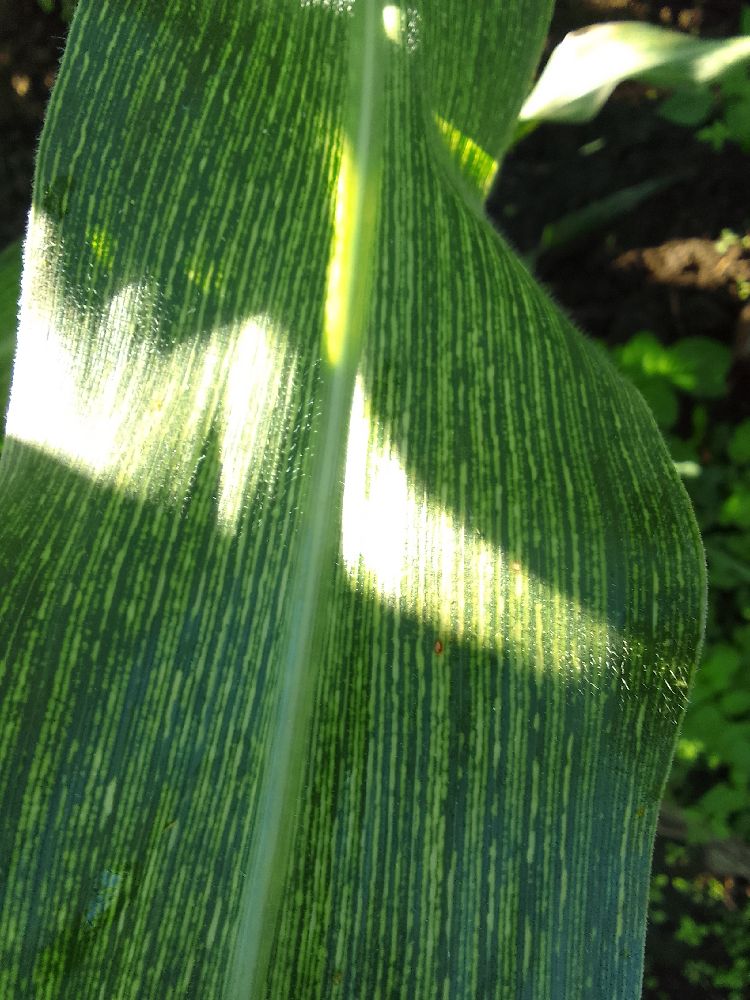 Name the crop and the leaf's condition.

maize, maize streak virus
